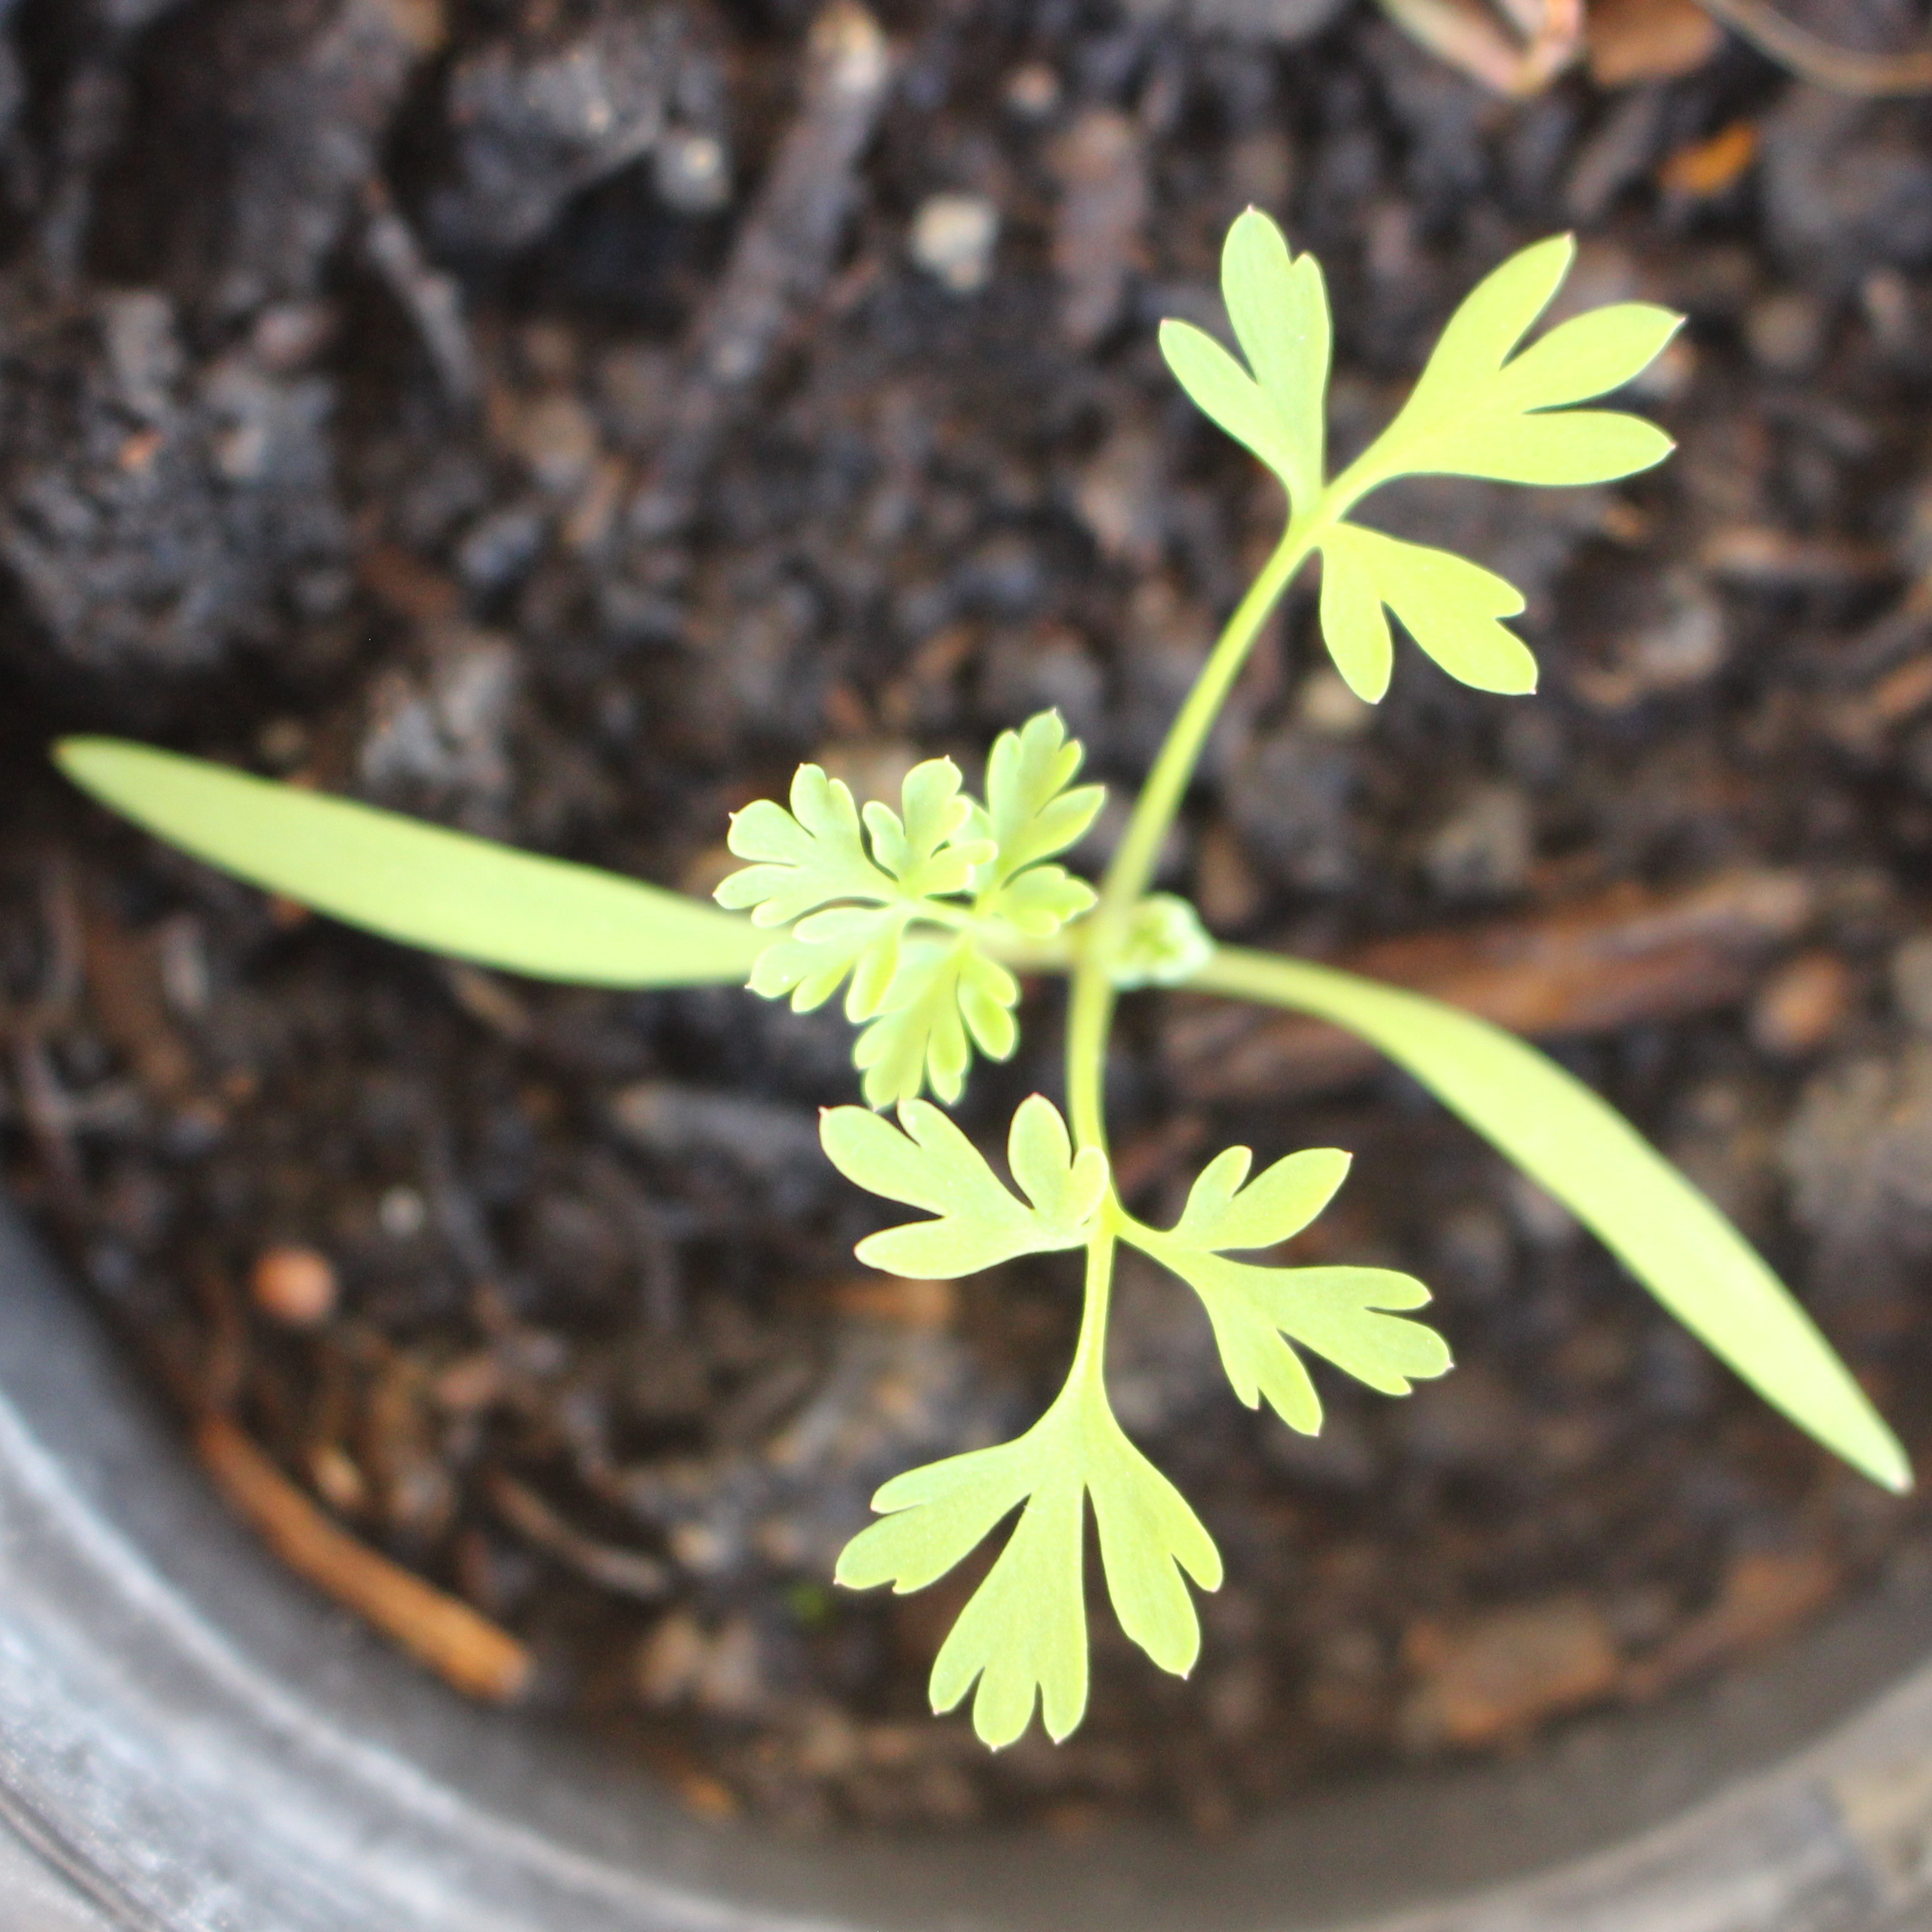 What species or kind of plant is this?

Fumaria officinalis
